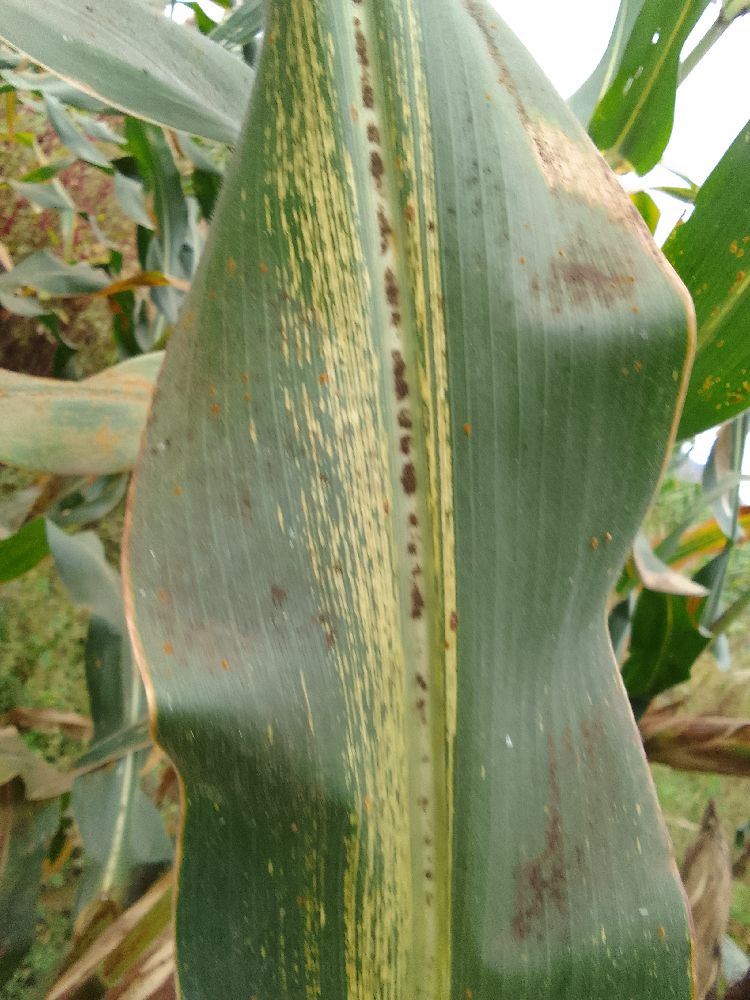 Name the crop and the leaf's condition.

maize, maize streak virus
